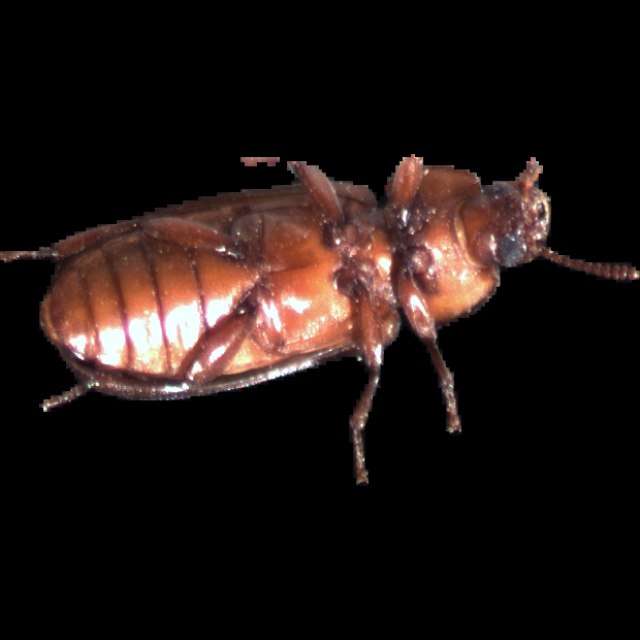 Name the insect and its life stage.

mealworm beetle
